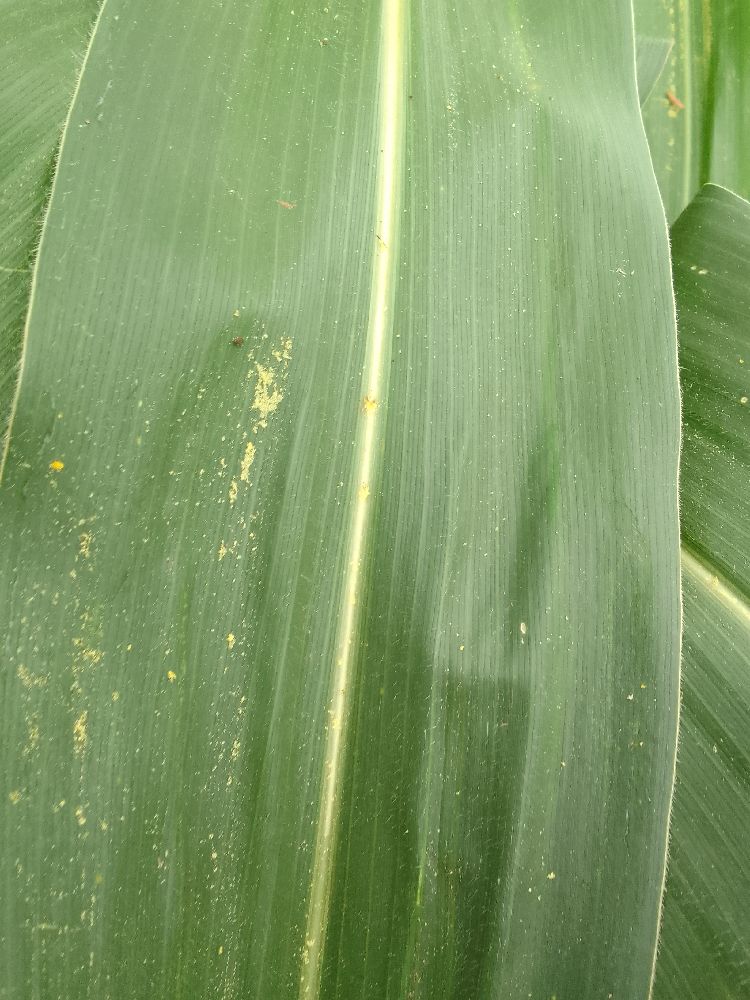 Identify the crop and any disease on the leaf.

maize, healthy
